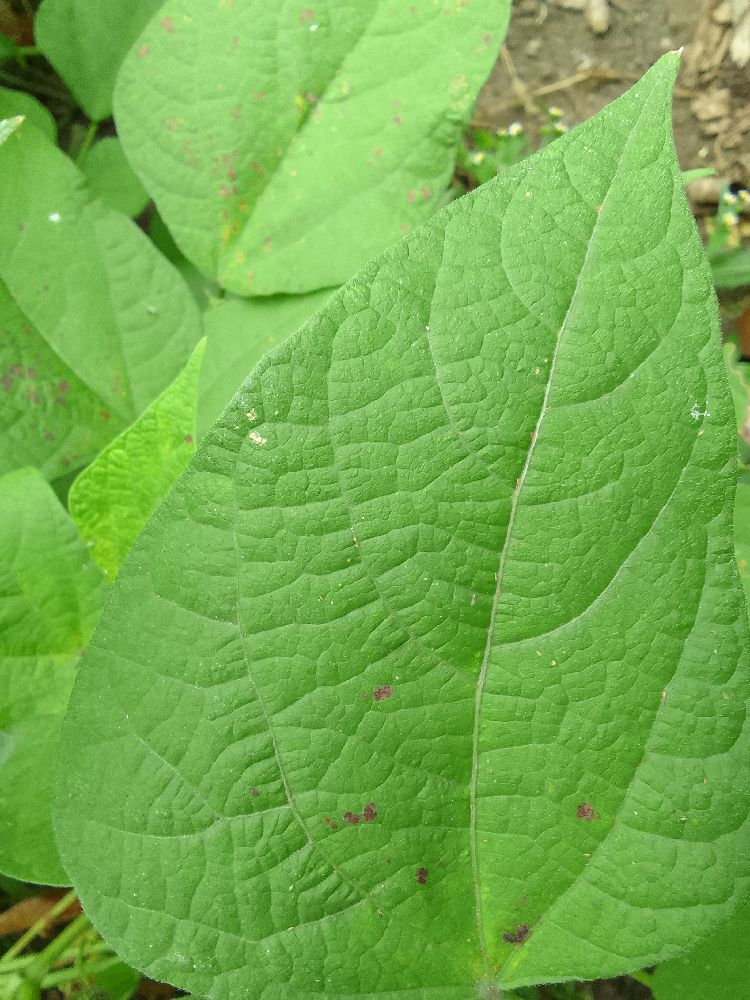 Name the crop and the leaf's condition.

common bean, healthy
